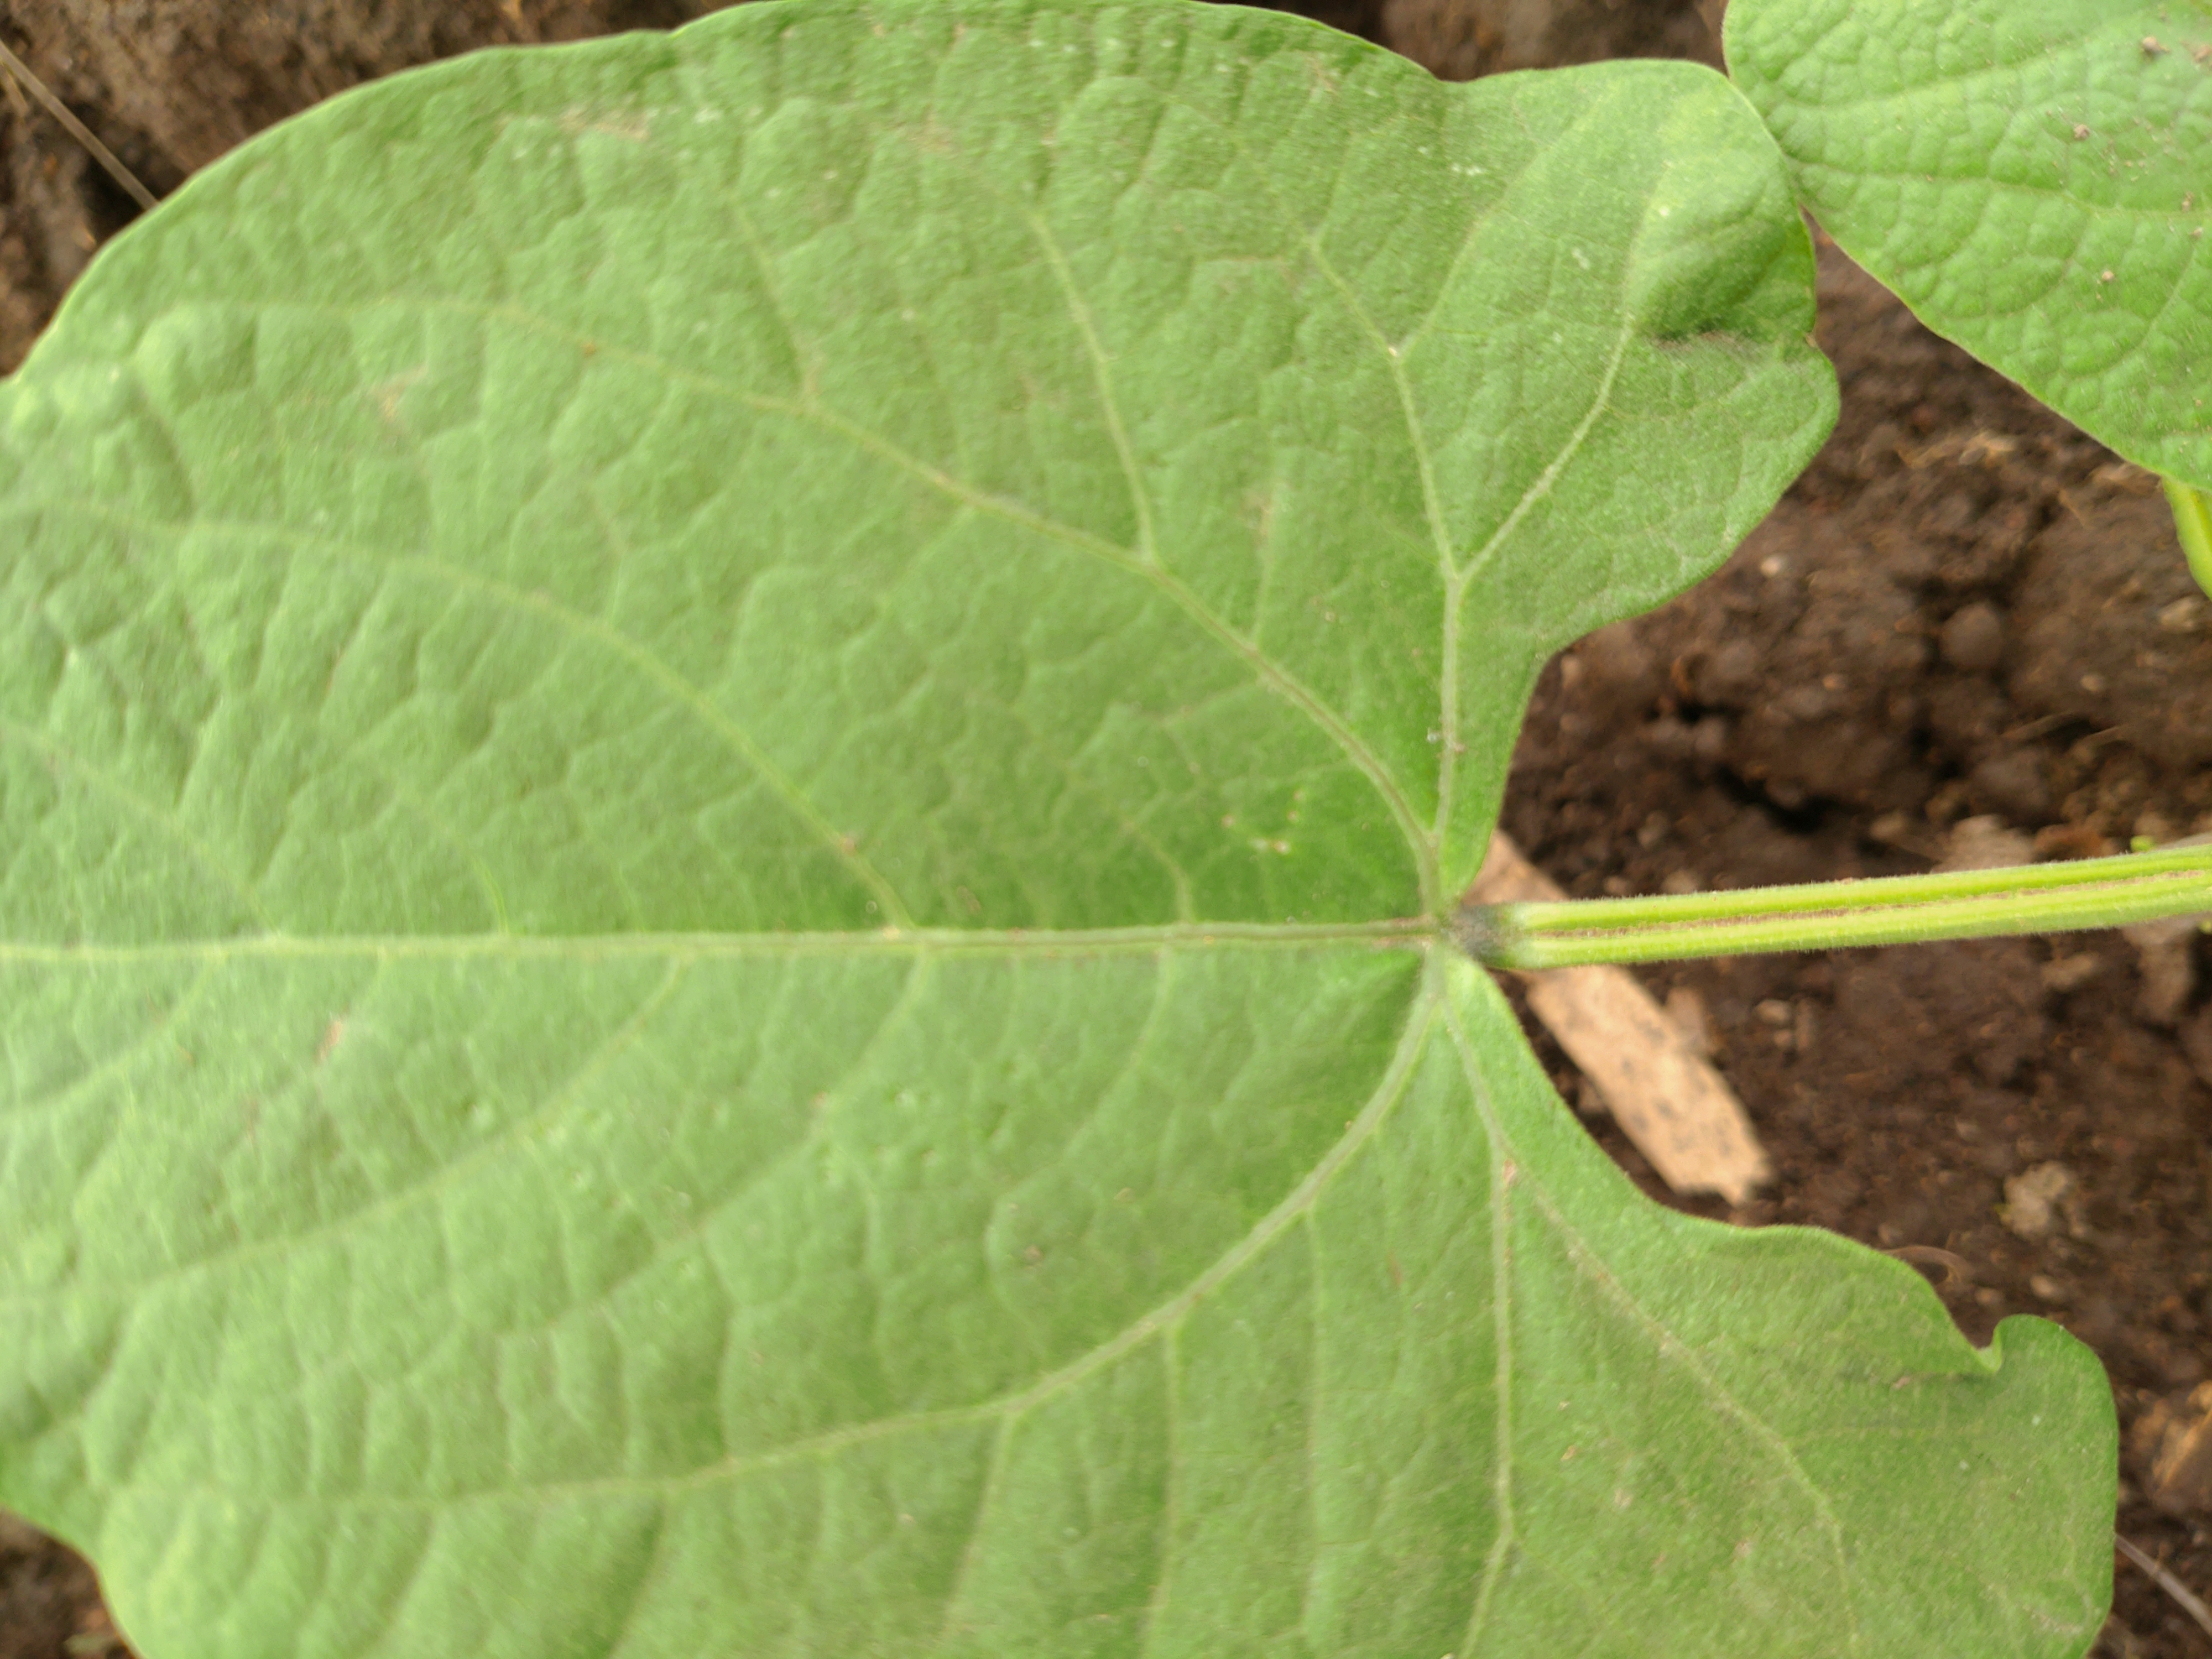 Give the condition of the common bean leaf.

healthy
